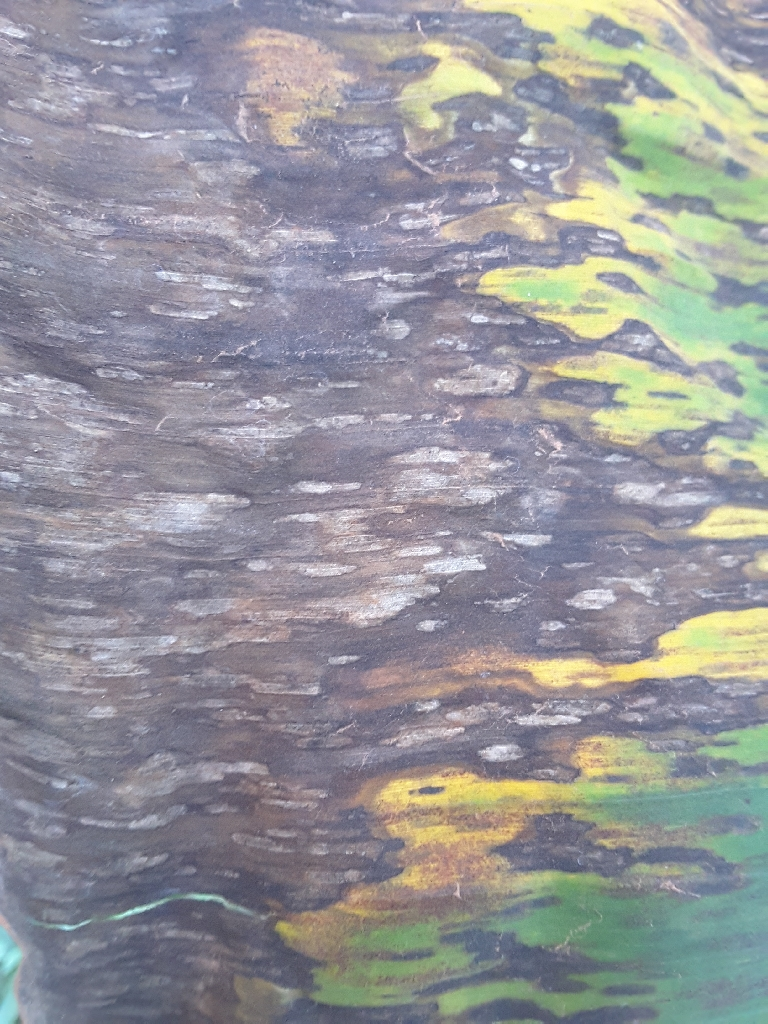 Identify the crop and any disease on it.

banana, black sigatoka
